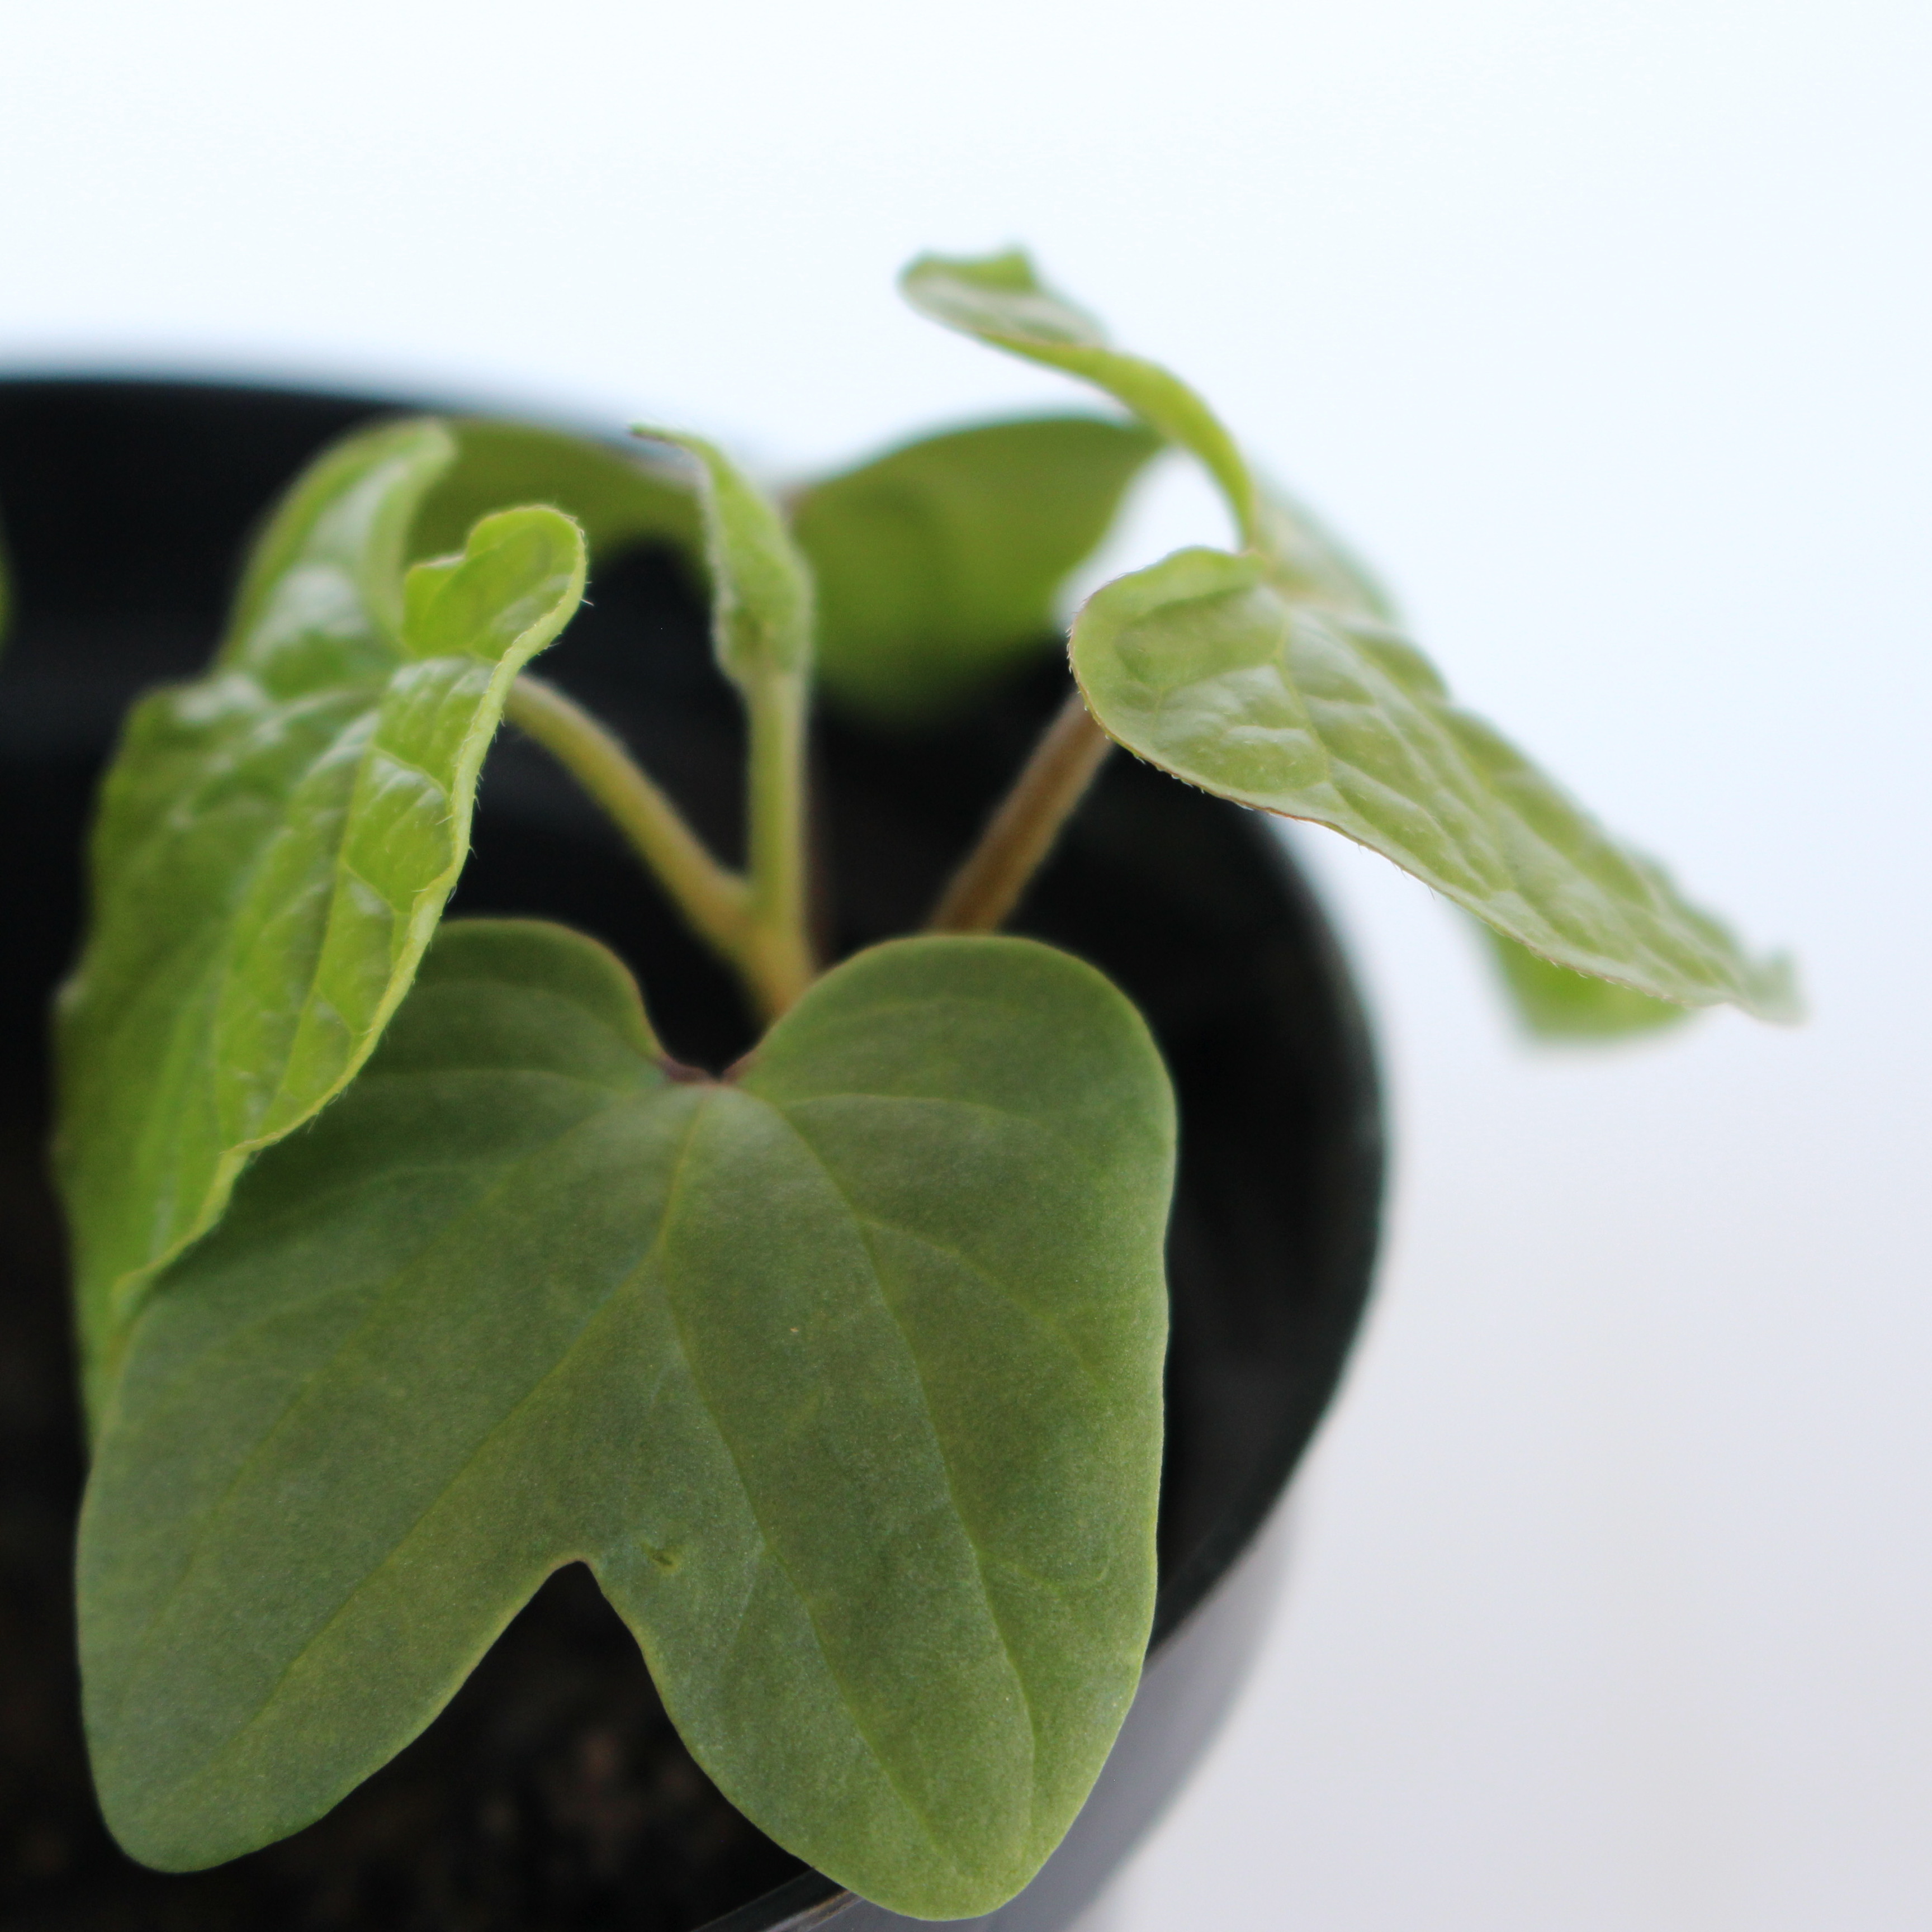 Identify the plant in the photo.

Convolvulus arvensis
